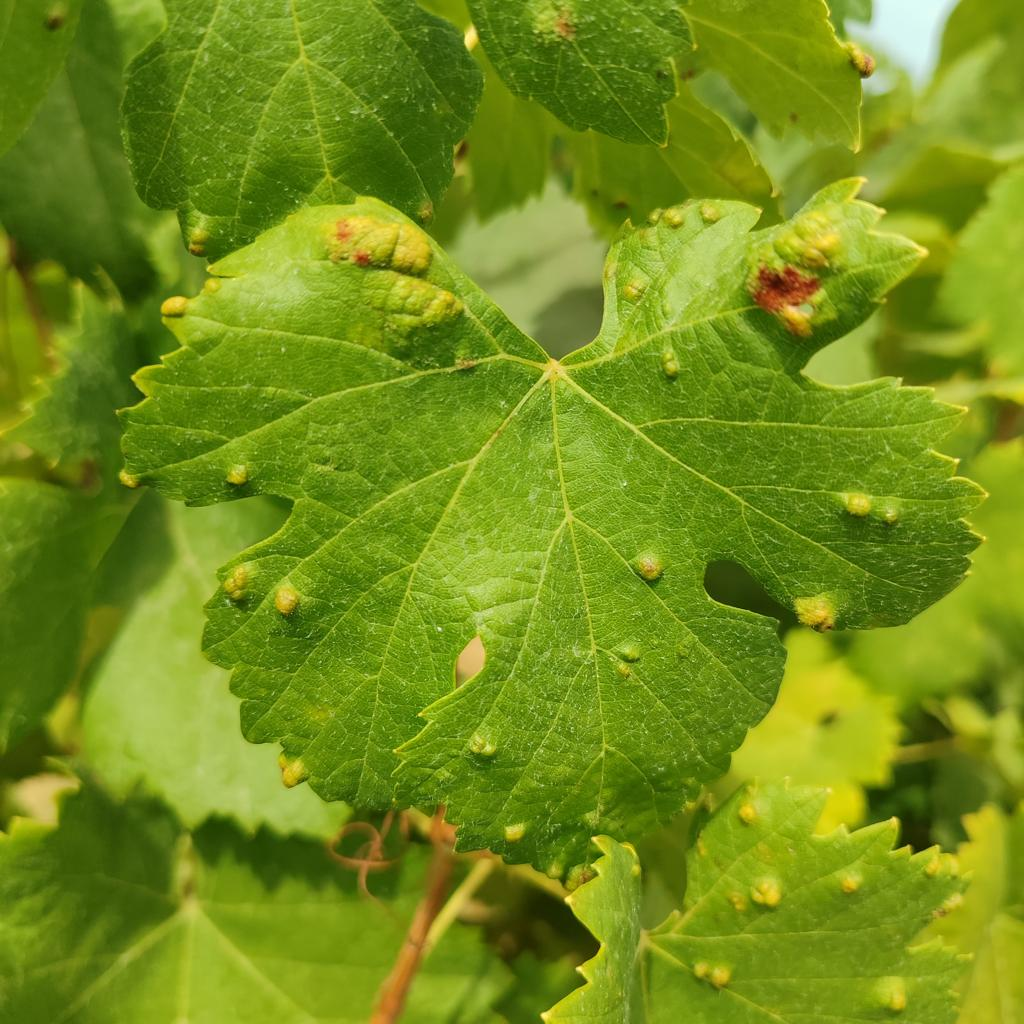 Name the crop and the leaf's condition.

grapevine, erineum mite
